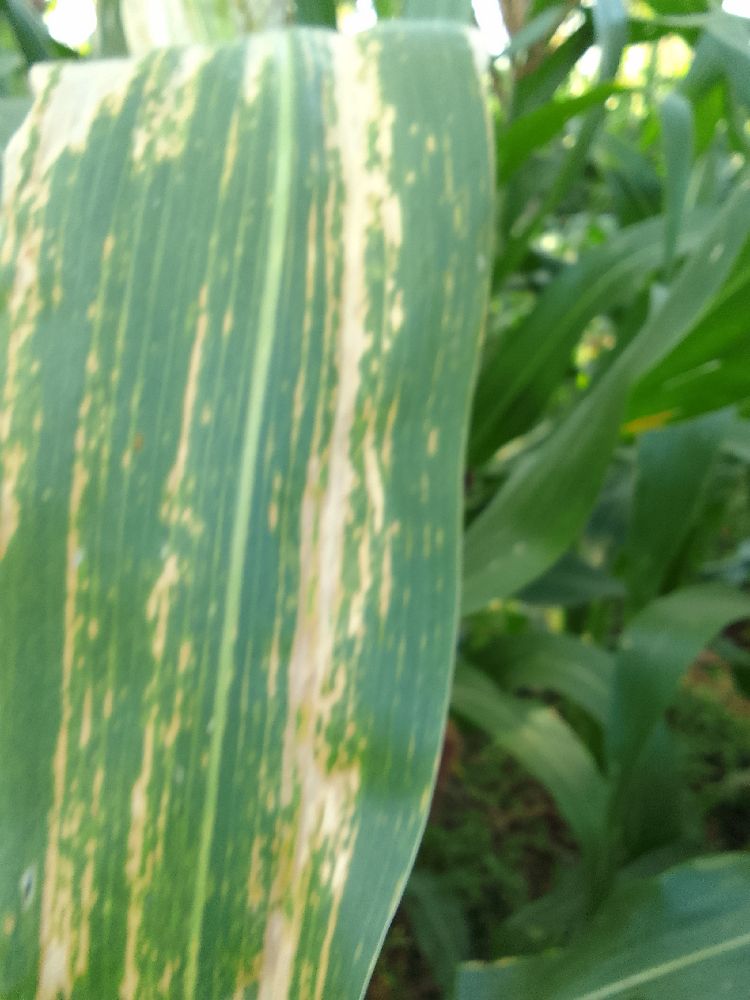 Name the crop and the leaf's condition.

maize, maize lethal necrosis
